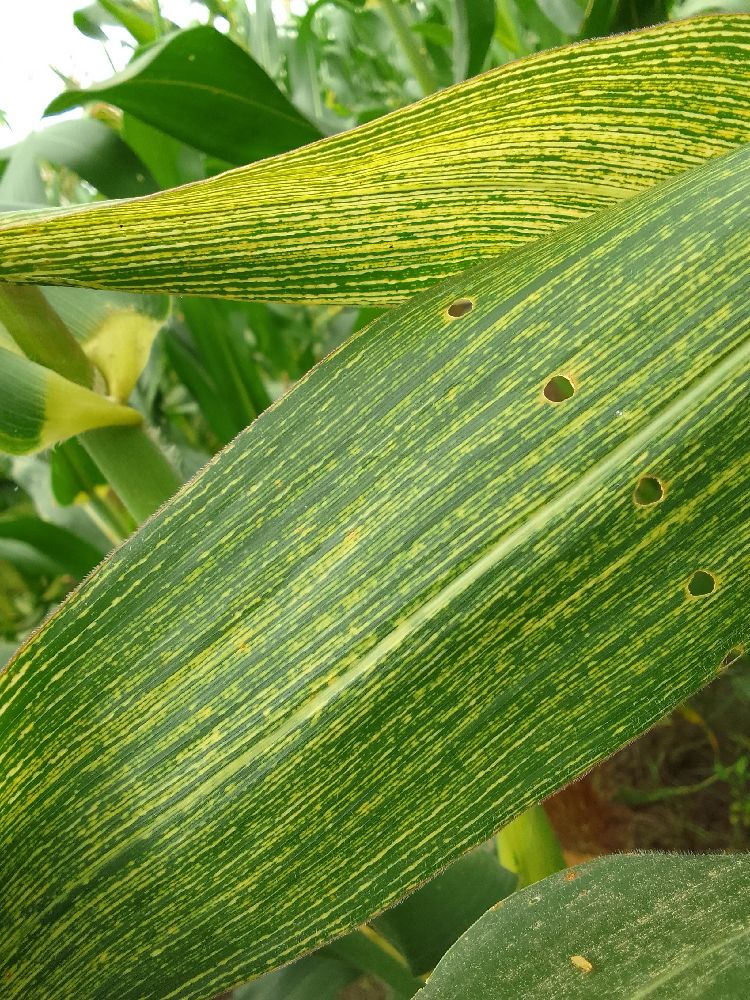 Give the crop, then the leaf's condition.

maize, maize streak virus
